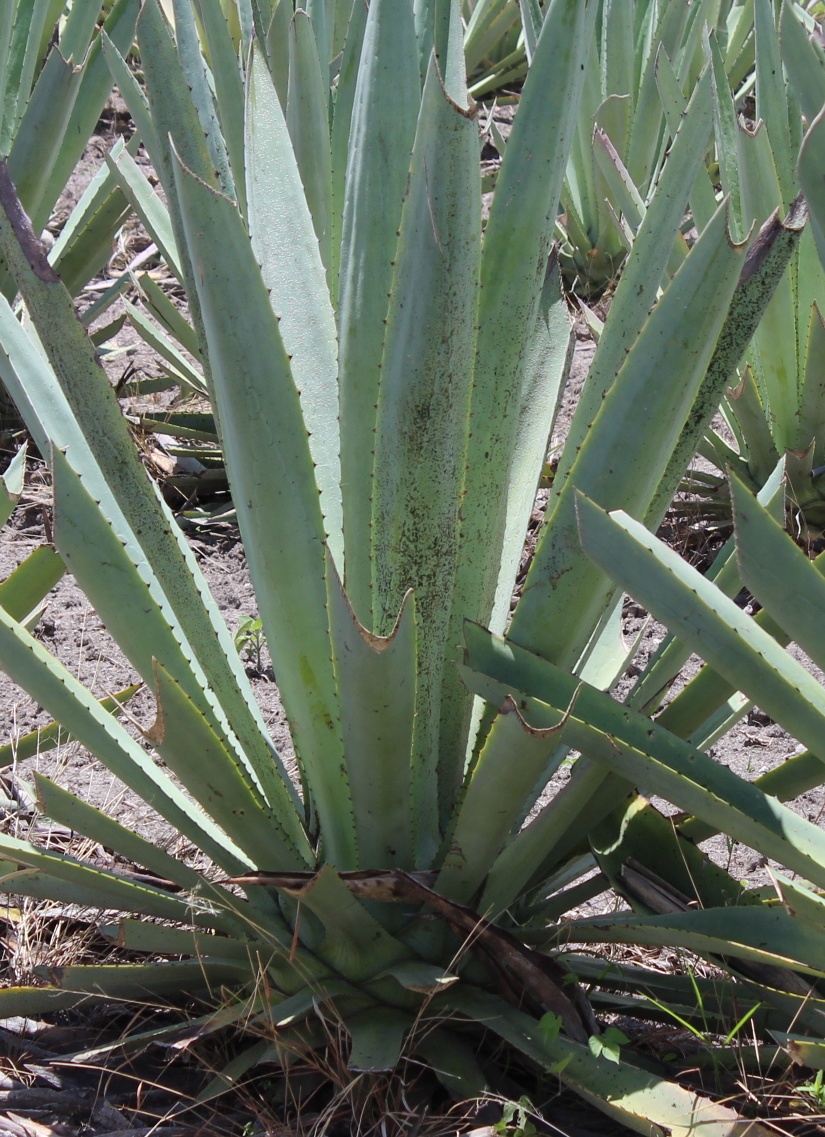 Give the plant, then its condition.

agave, spotted
